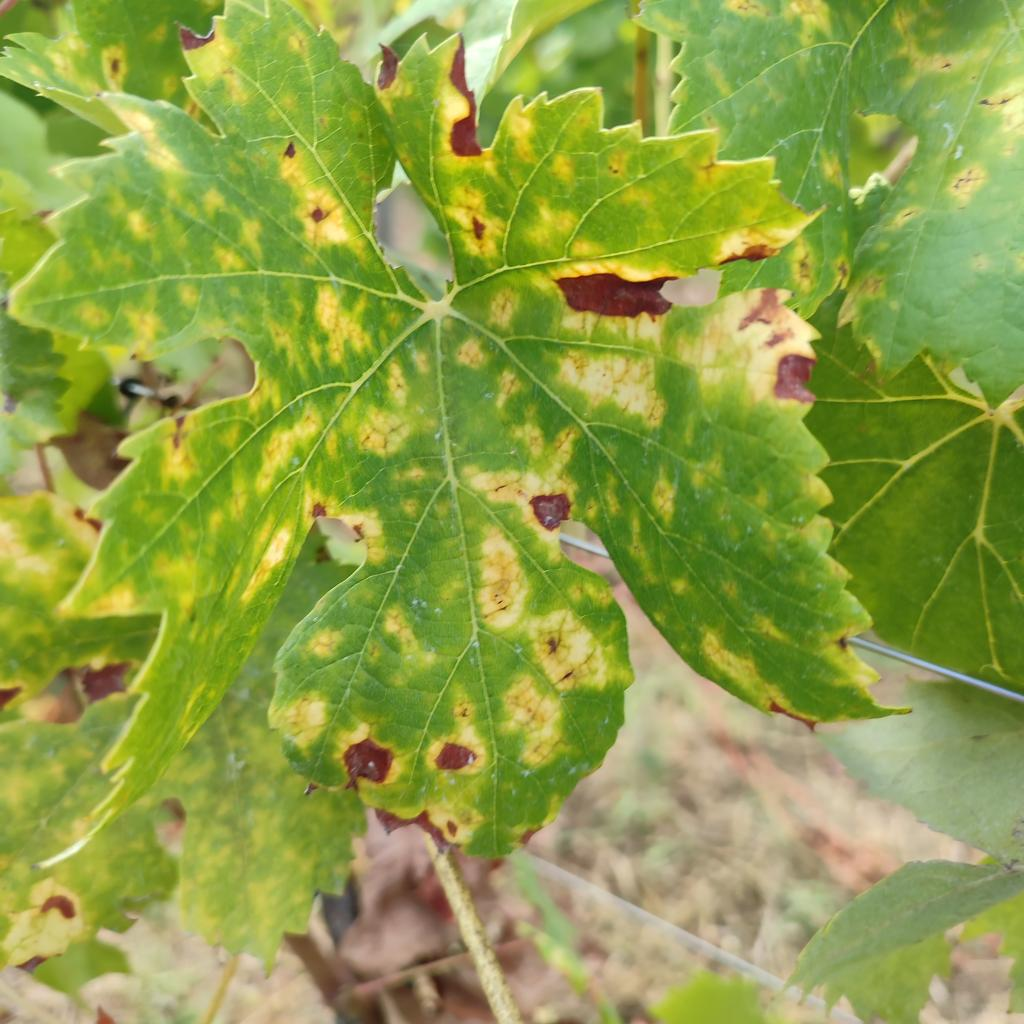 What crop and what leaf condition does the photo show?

grapevine, esca complex
